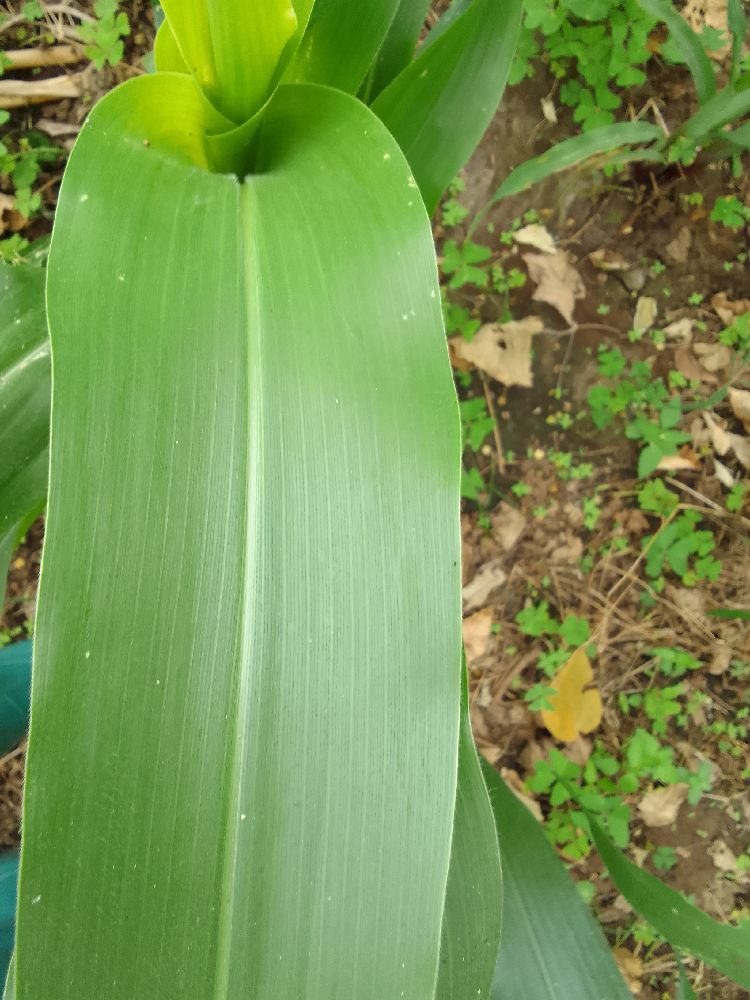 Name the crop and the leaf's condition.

maize, healthy
